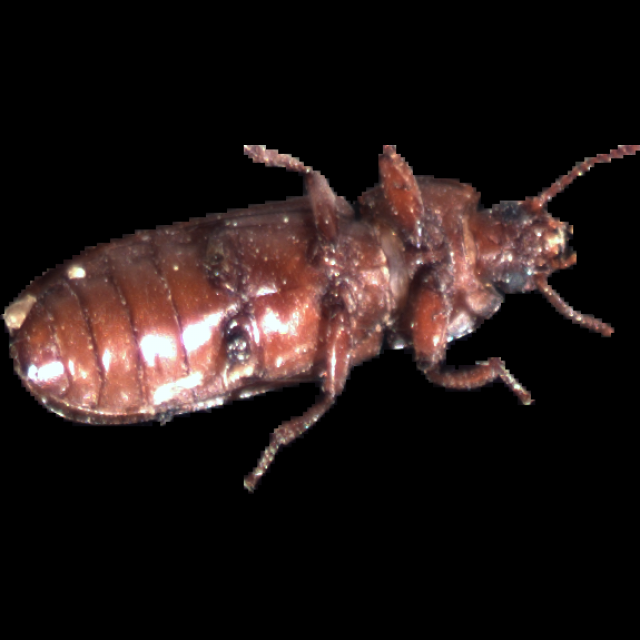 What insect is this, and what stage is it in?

mealworm beetle
